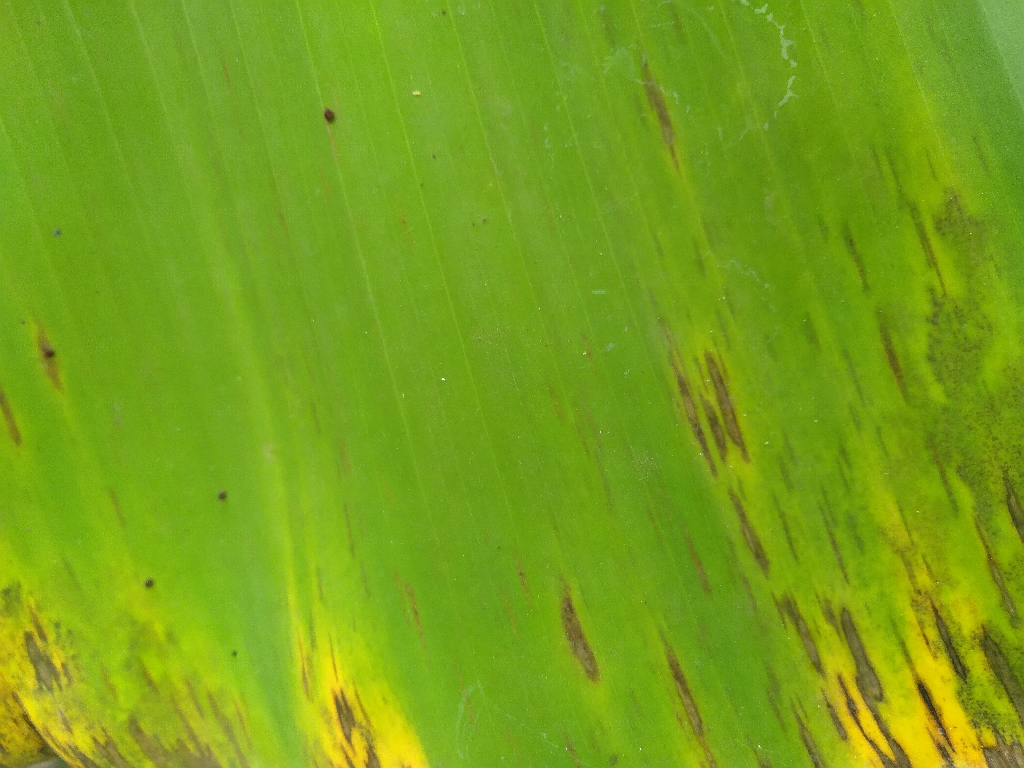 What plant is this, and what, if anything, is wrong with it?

banana, black sigatoka
